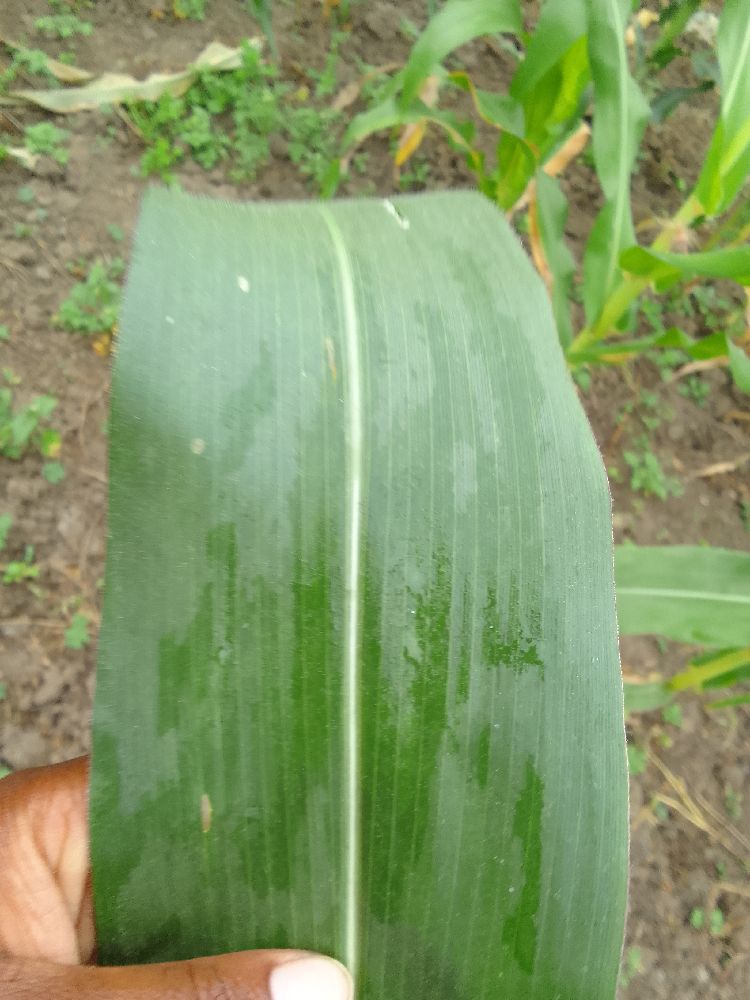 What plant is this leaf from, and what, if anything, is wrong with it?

maize, healthy
